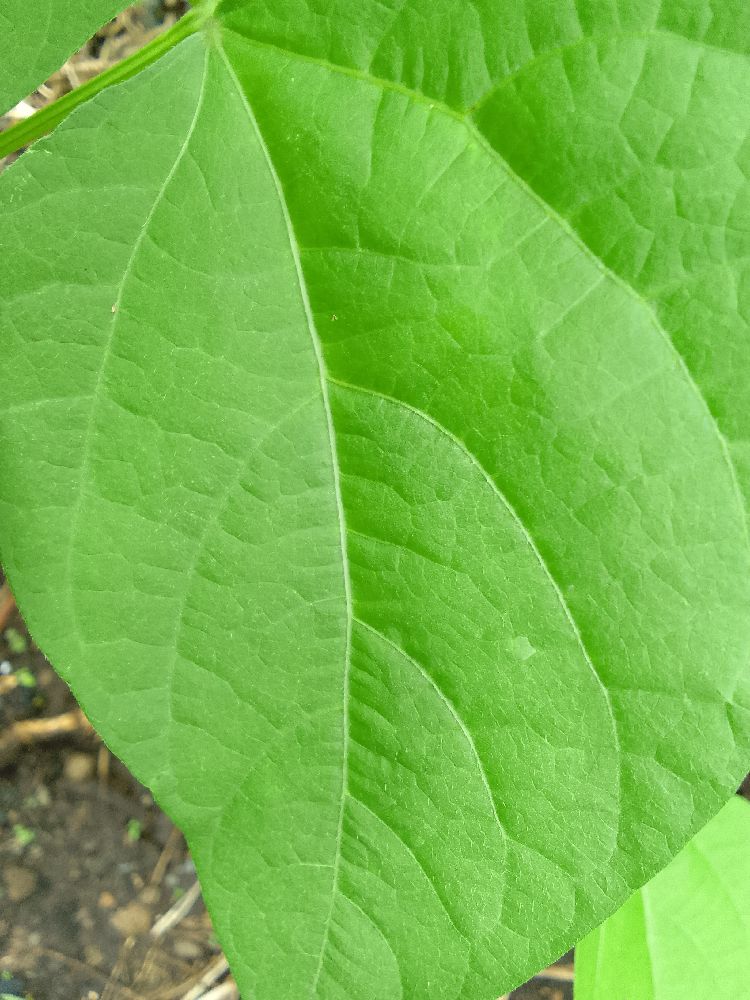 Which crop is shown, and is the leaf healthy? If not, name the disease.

common bean, healthy
